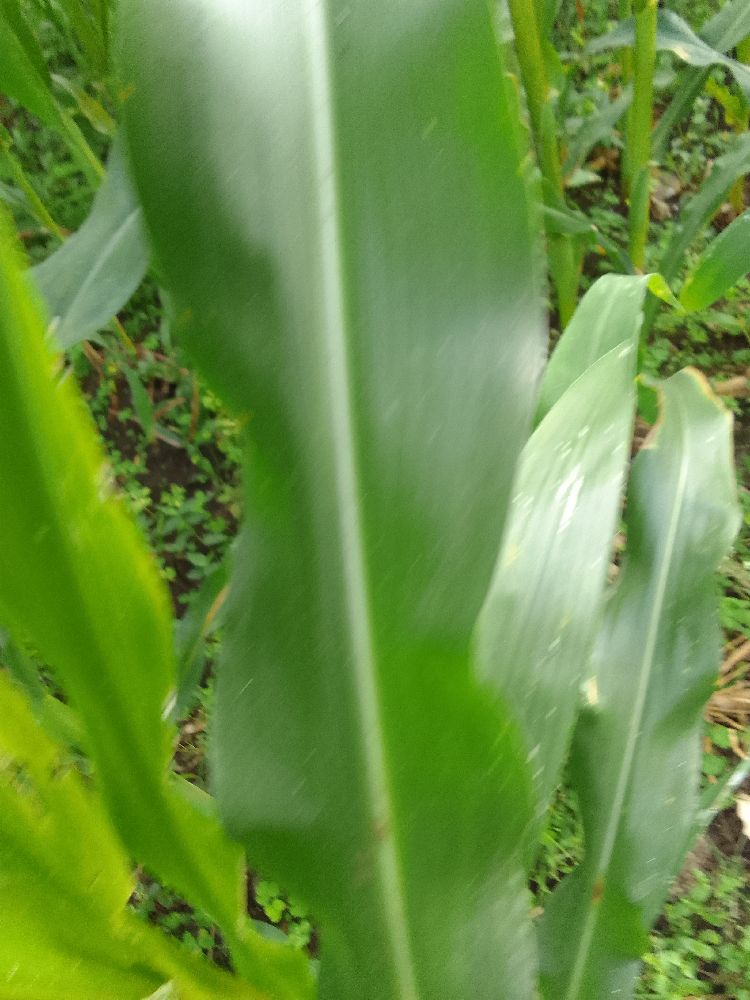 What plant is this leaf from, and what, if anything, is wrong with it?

maize, healthy
